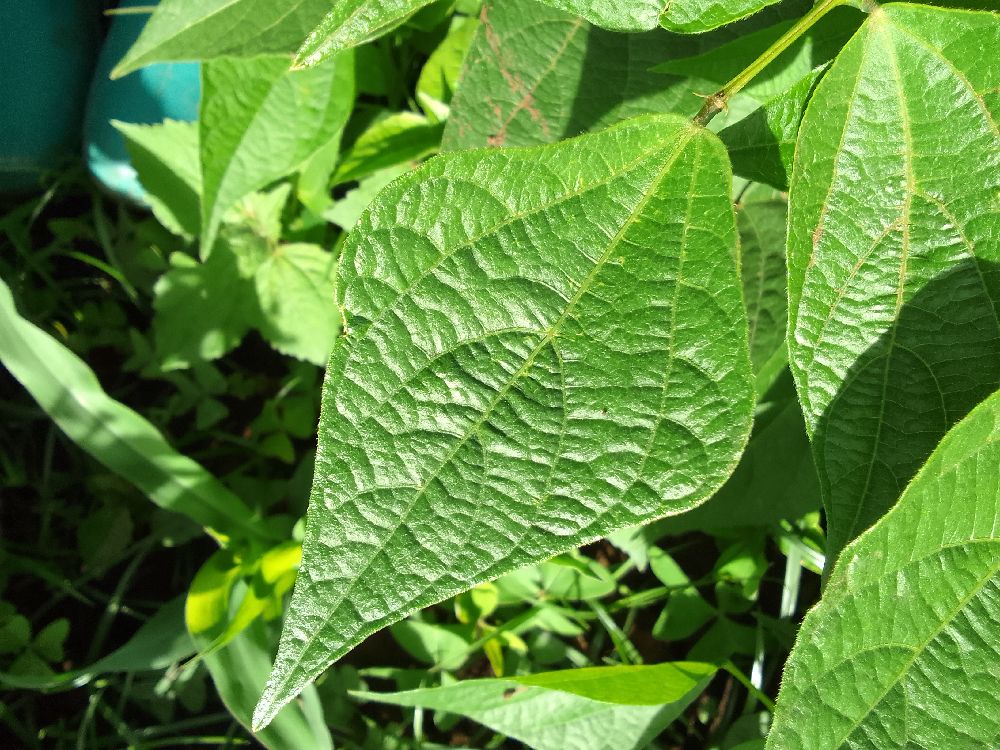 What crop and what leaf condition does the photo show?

common bean, healthy
